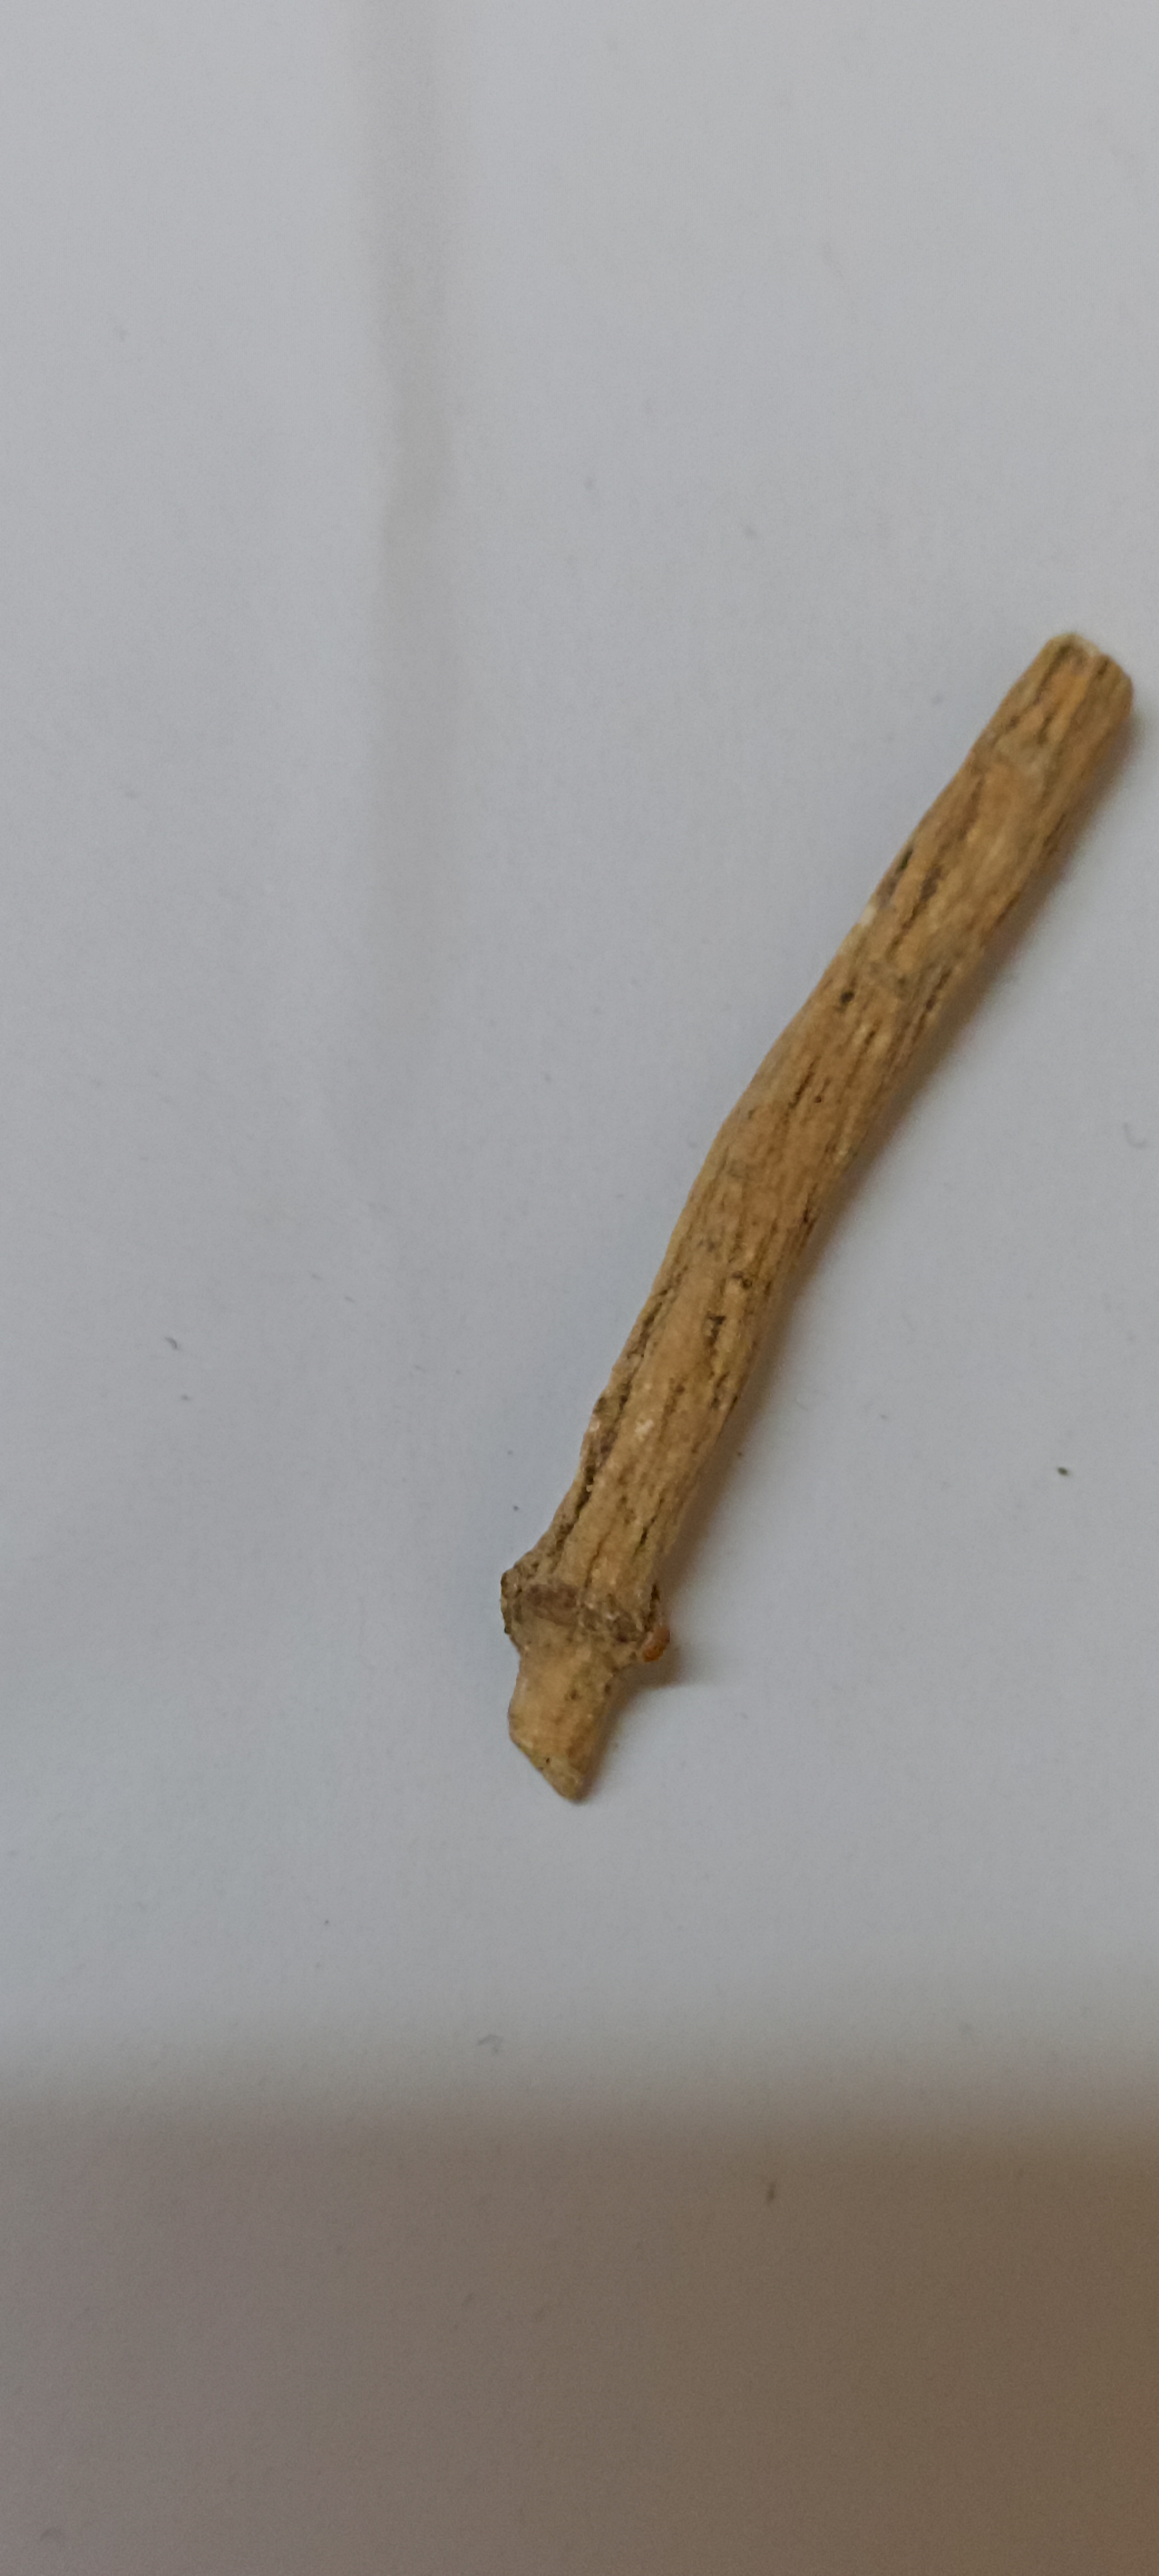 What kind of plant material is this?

ashwagandha
